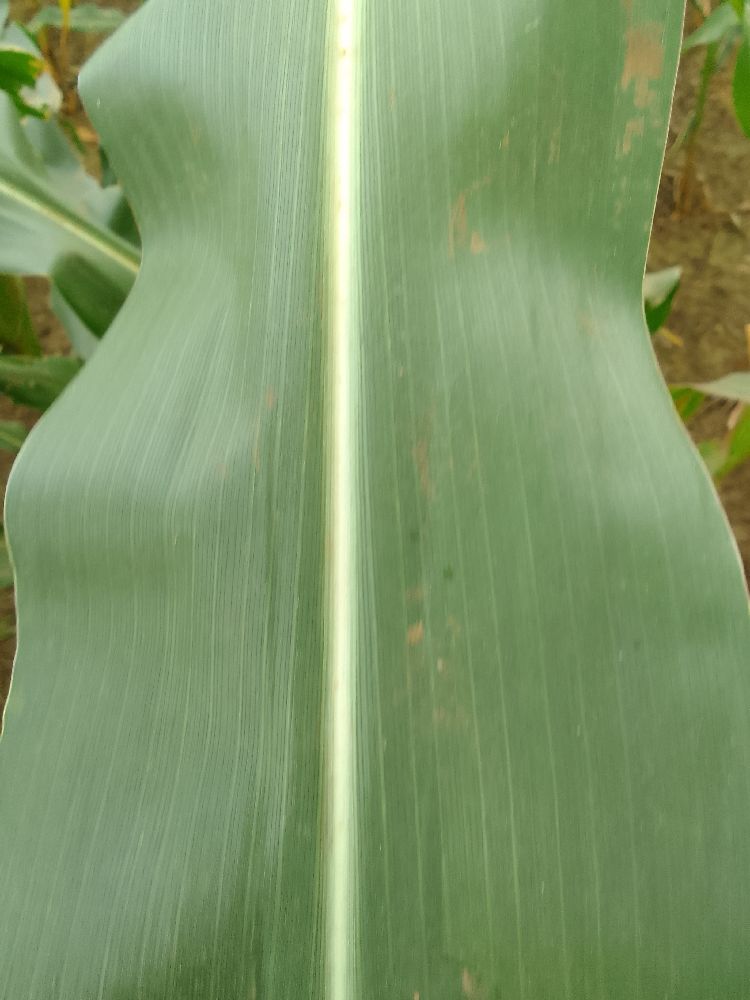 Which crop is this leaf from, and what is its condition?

maize, healthy
